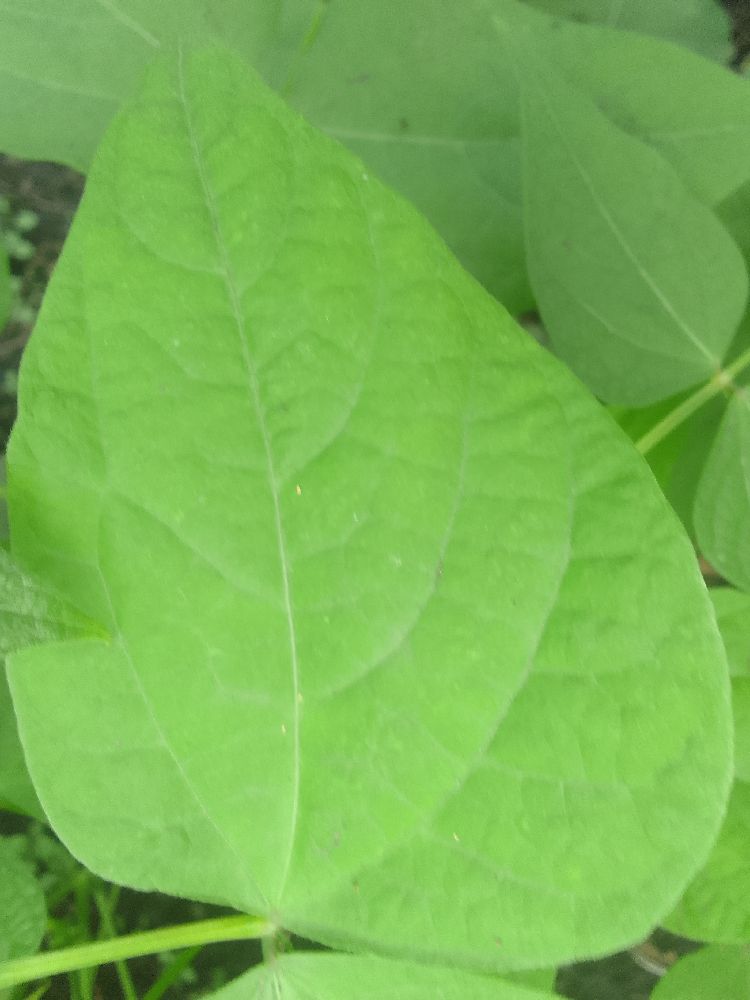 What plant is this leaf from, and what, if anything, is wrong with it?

common bean, healthy
